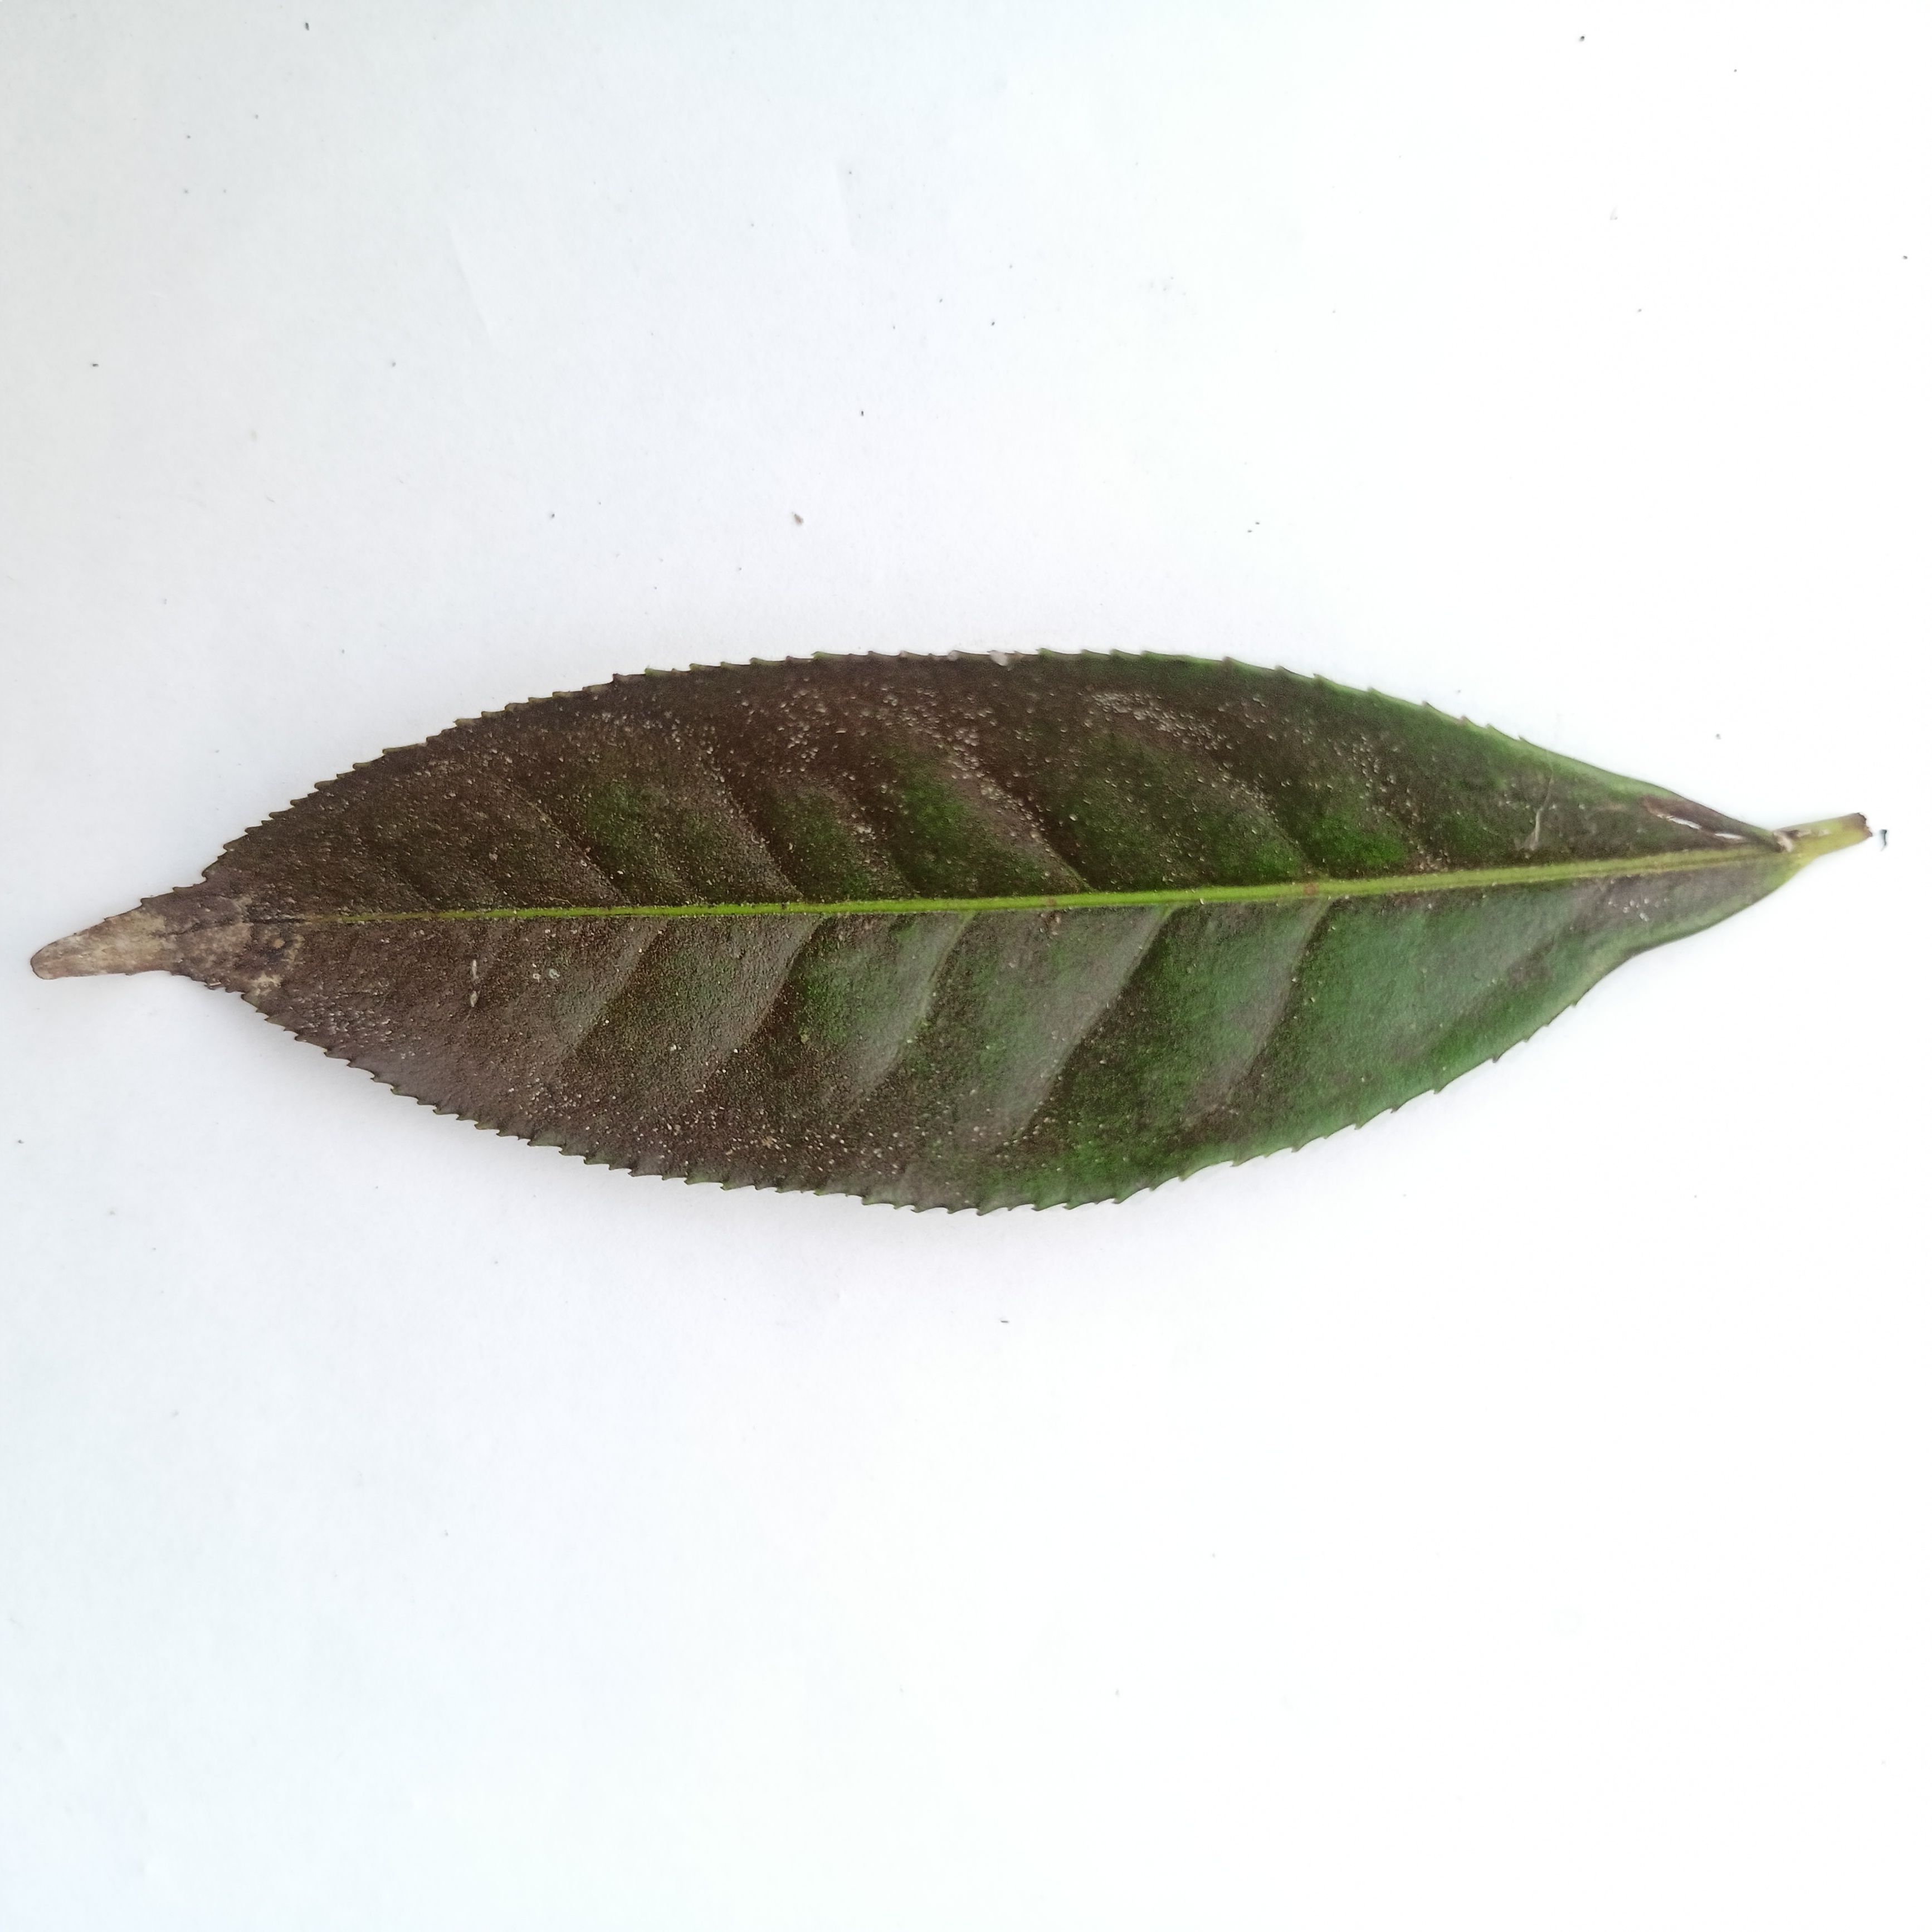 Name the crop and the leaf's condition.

tea, red rust
